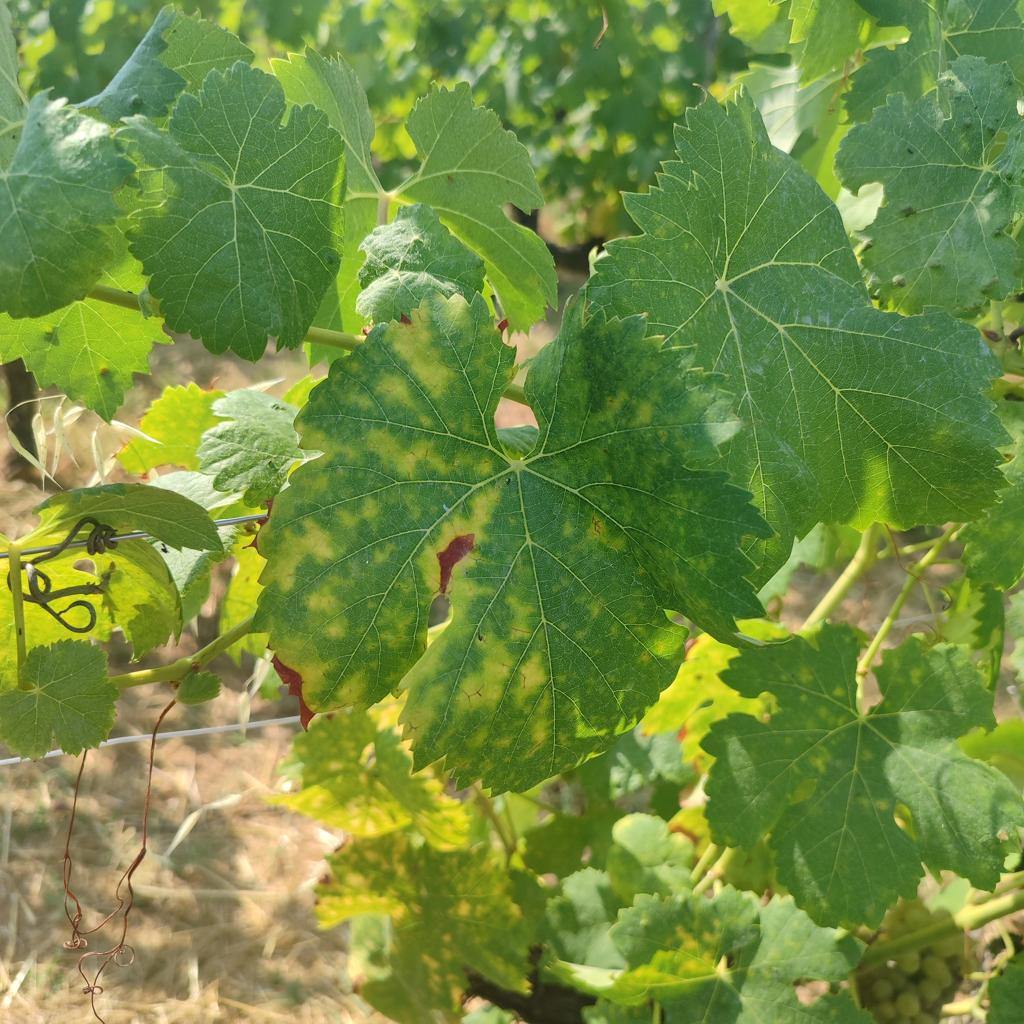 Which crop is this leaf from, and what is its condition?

grapevine, esca complex
